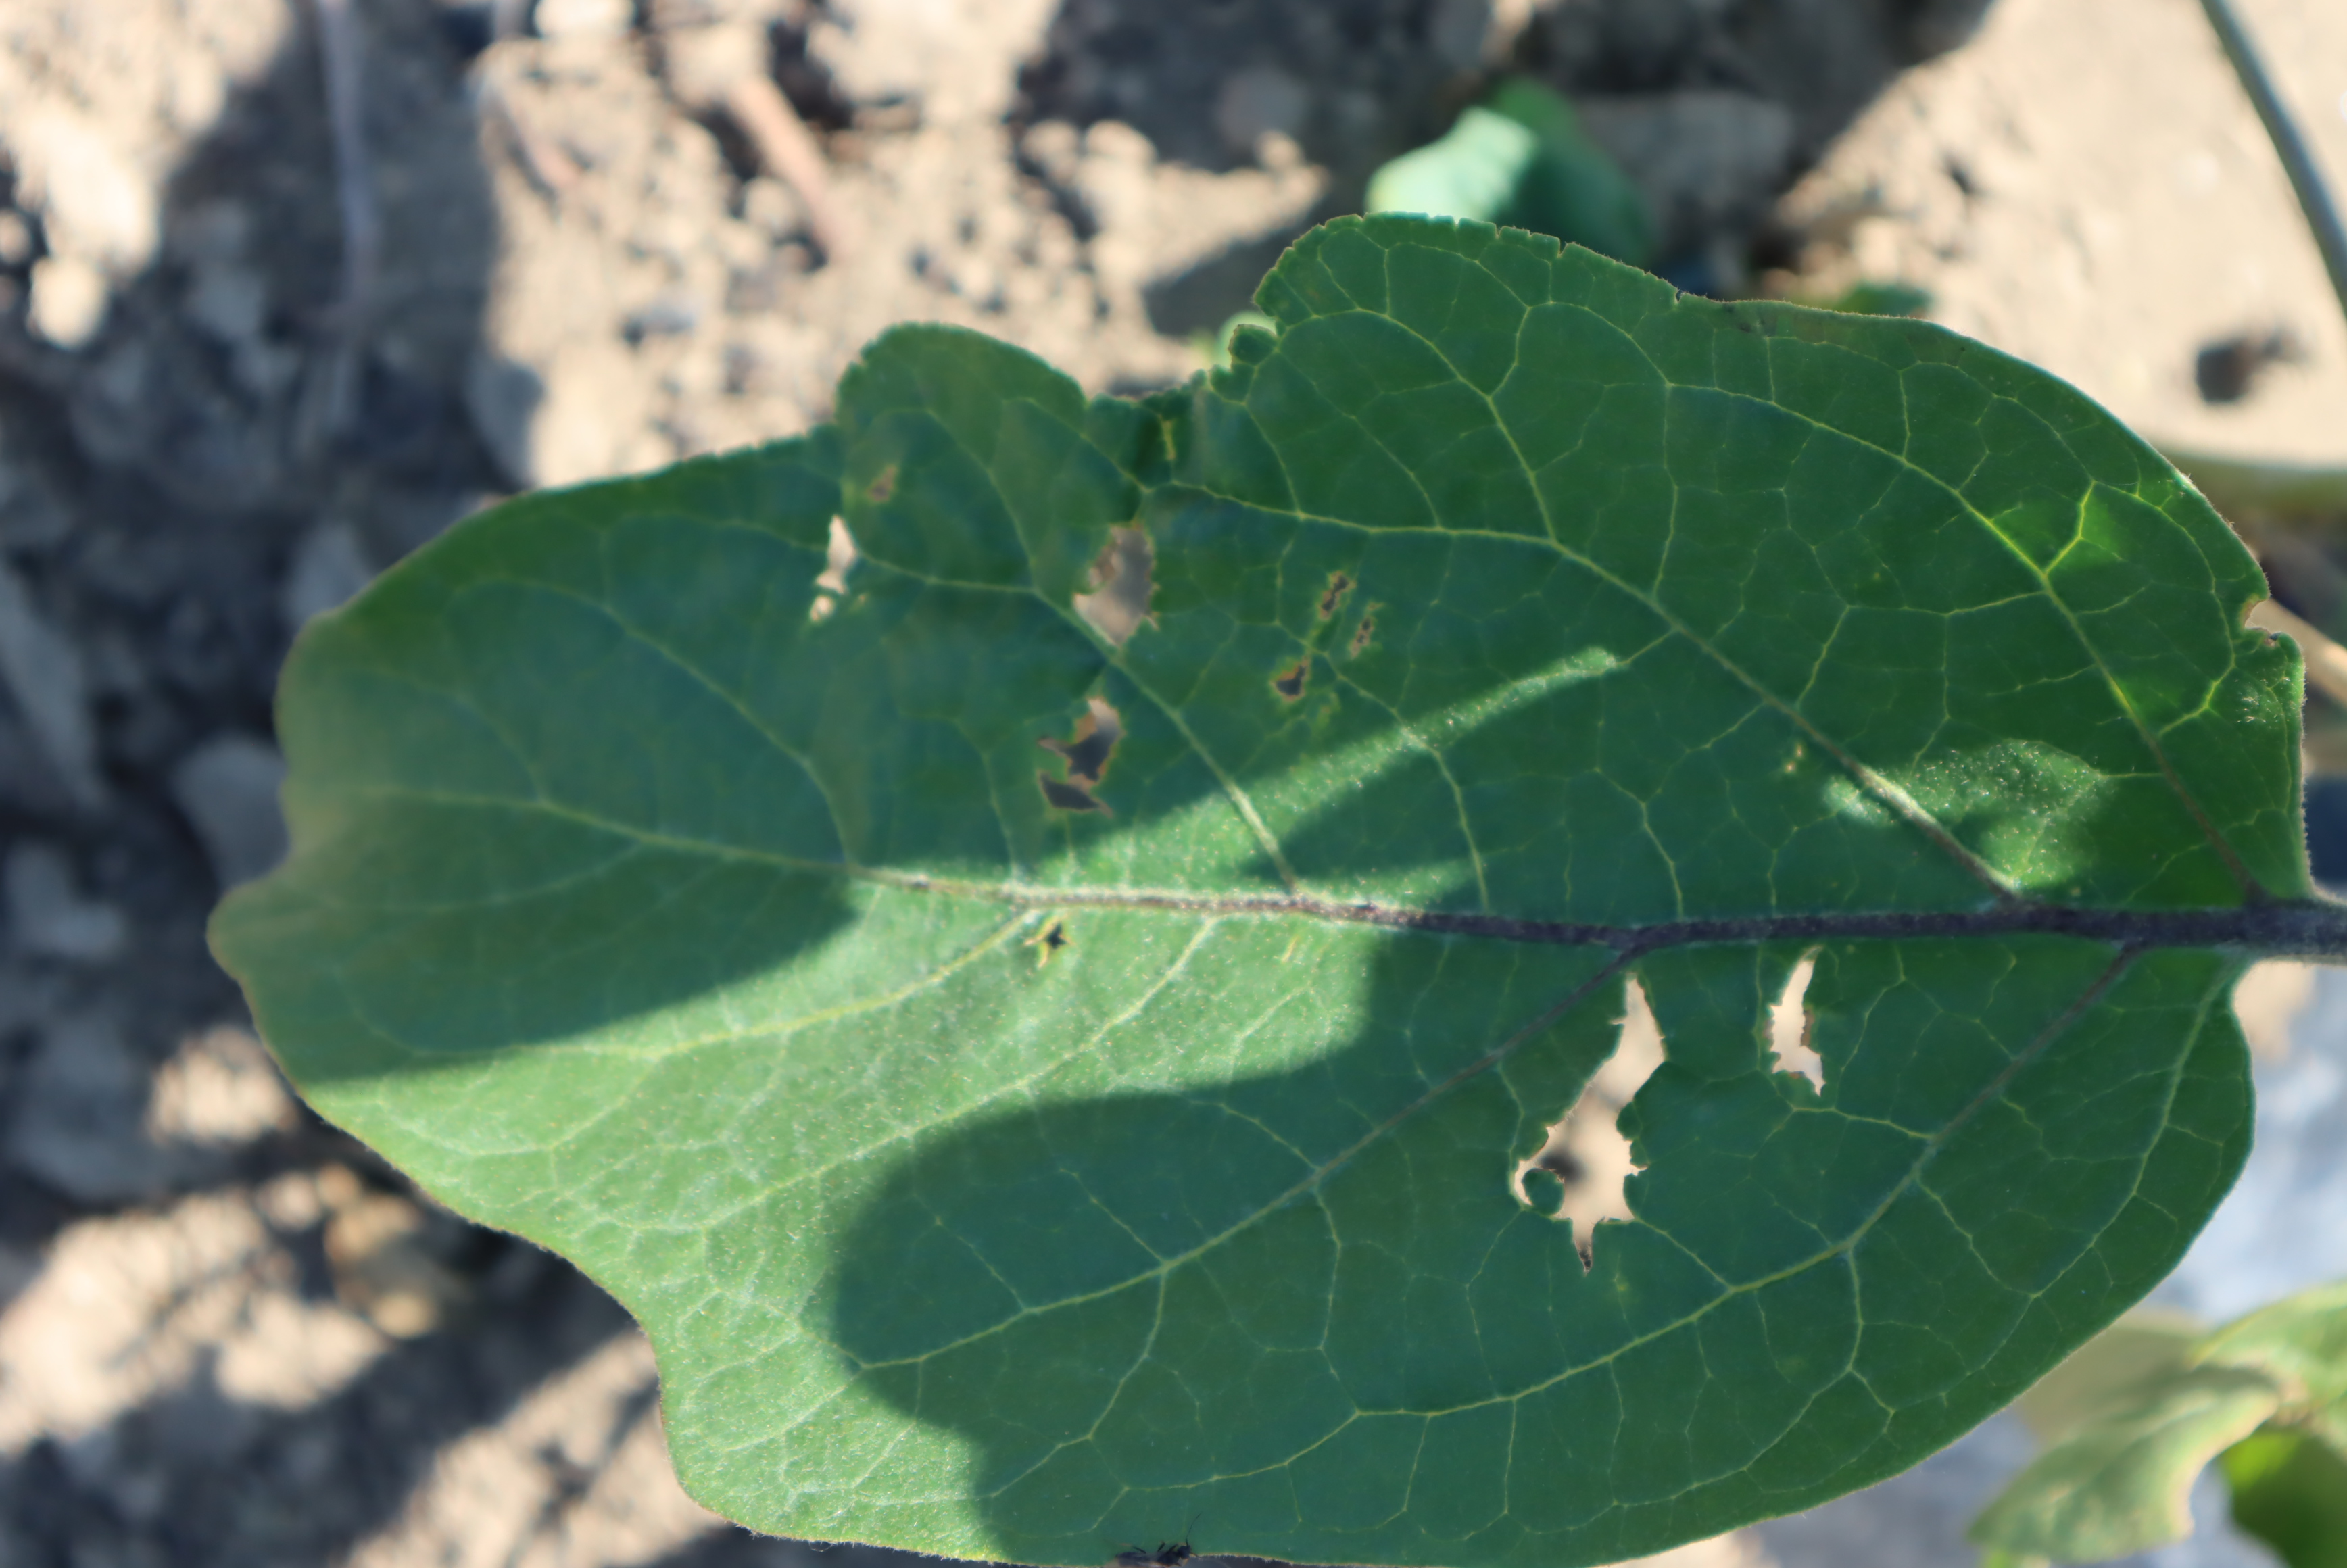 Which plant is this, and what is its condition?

aubergine, colorado potato beetle
